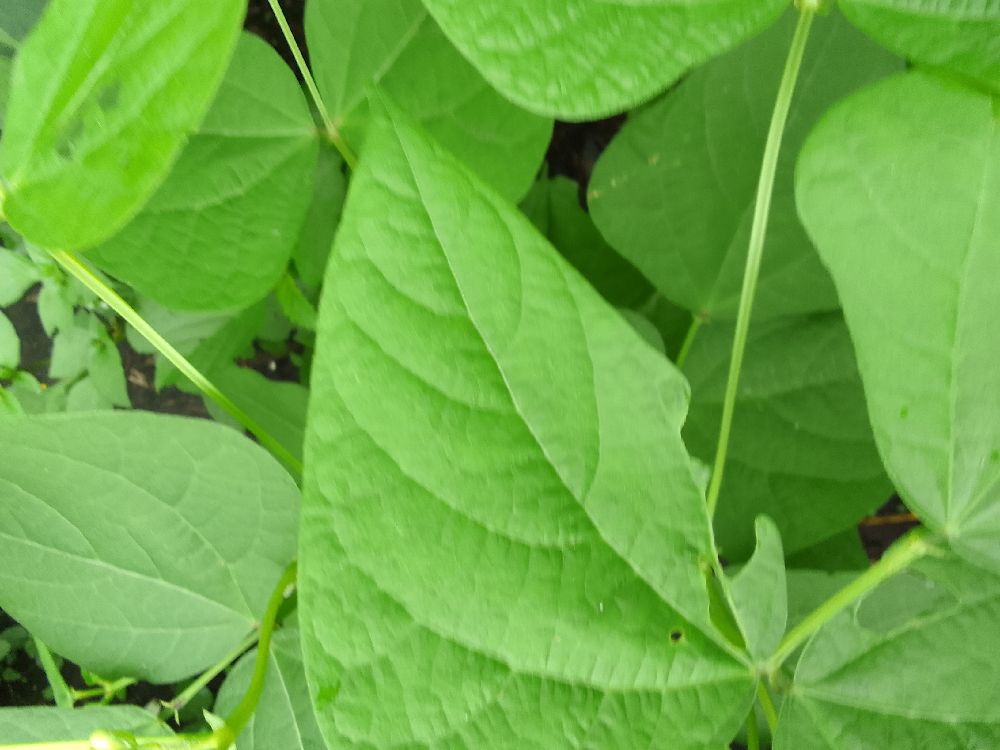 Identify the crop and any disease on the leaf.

common bean, healthy
